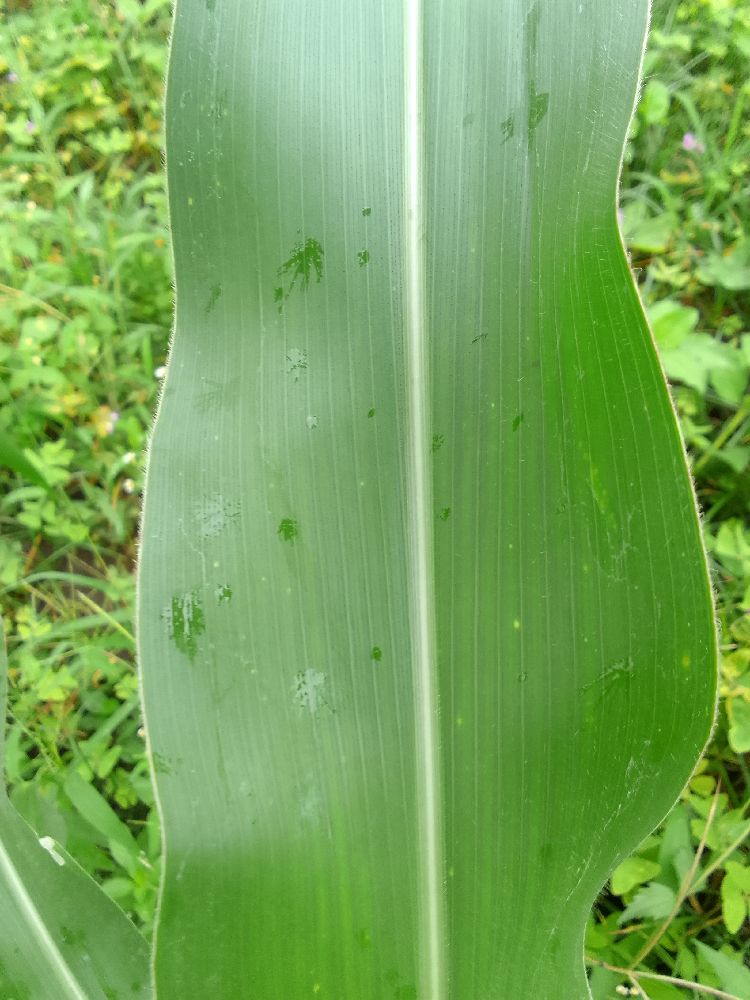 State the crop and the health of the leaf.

maize, healthy
